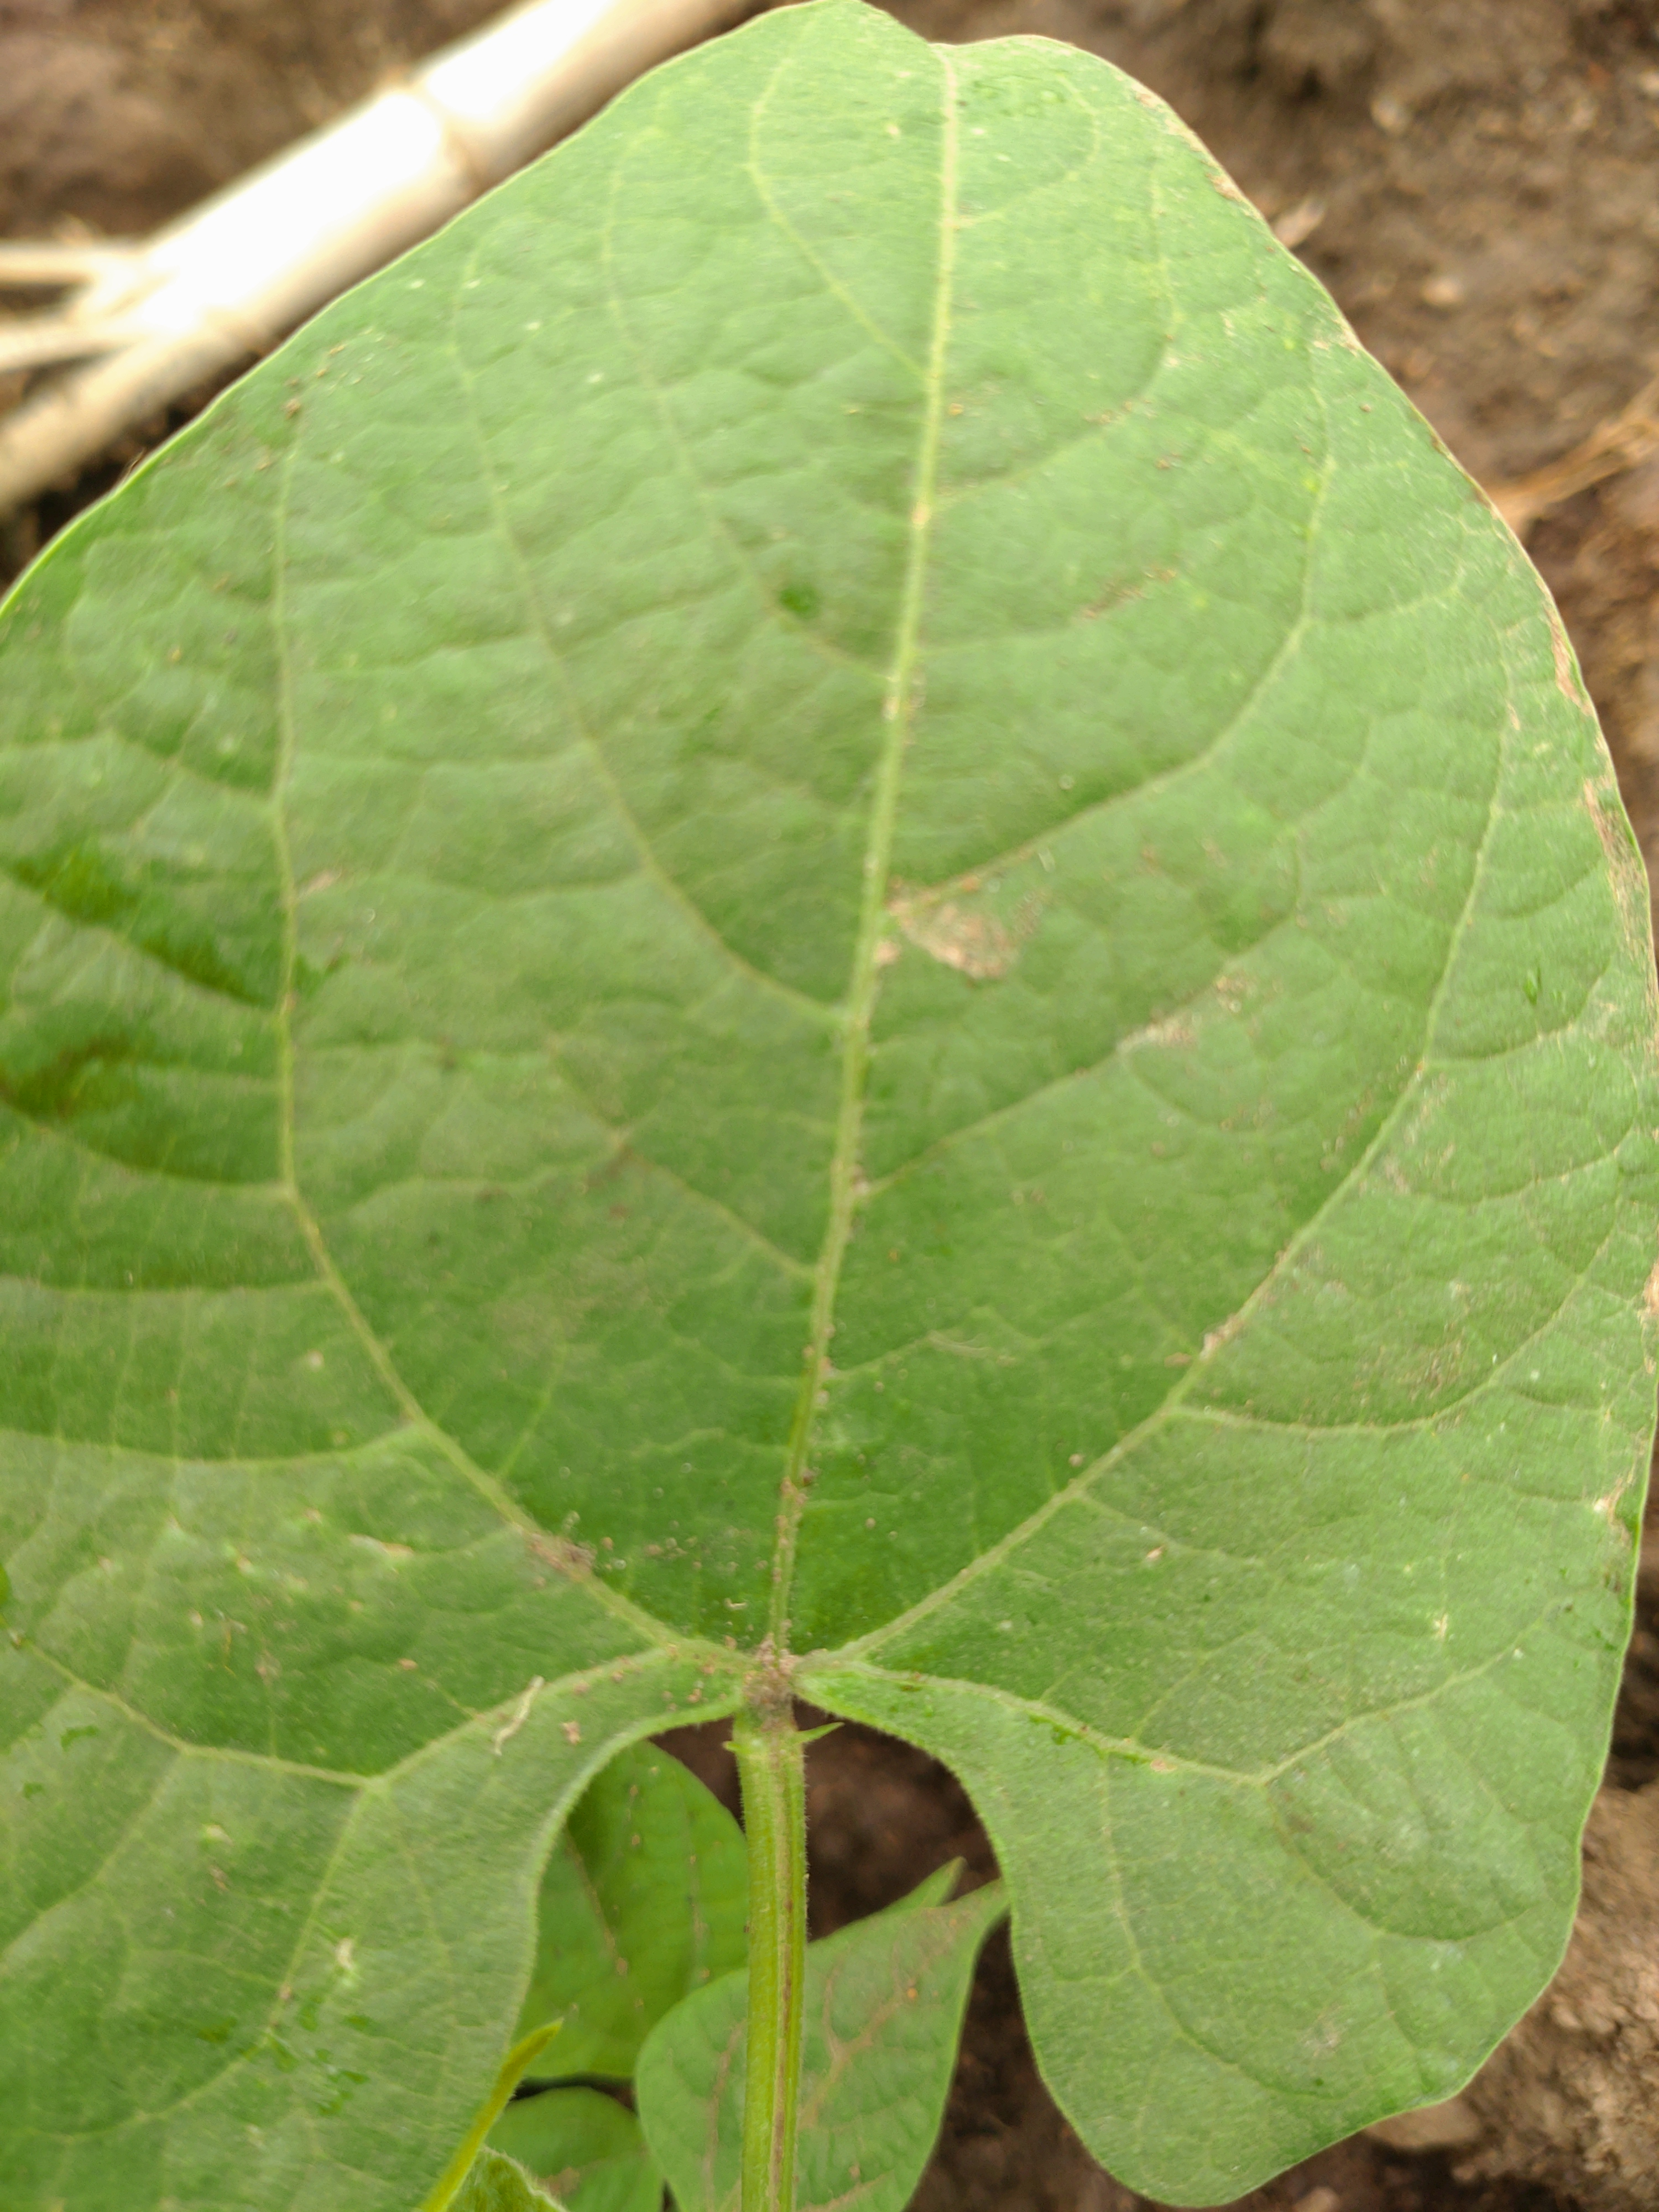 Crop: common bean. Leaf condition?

healthy
